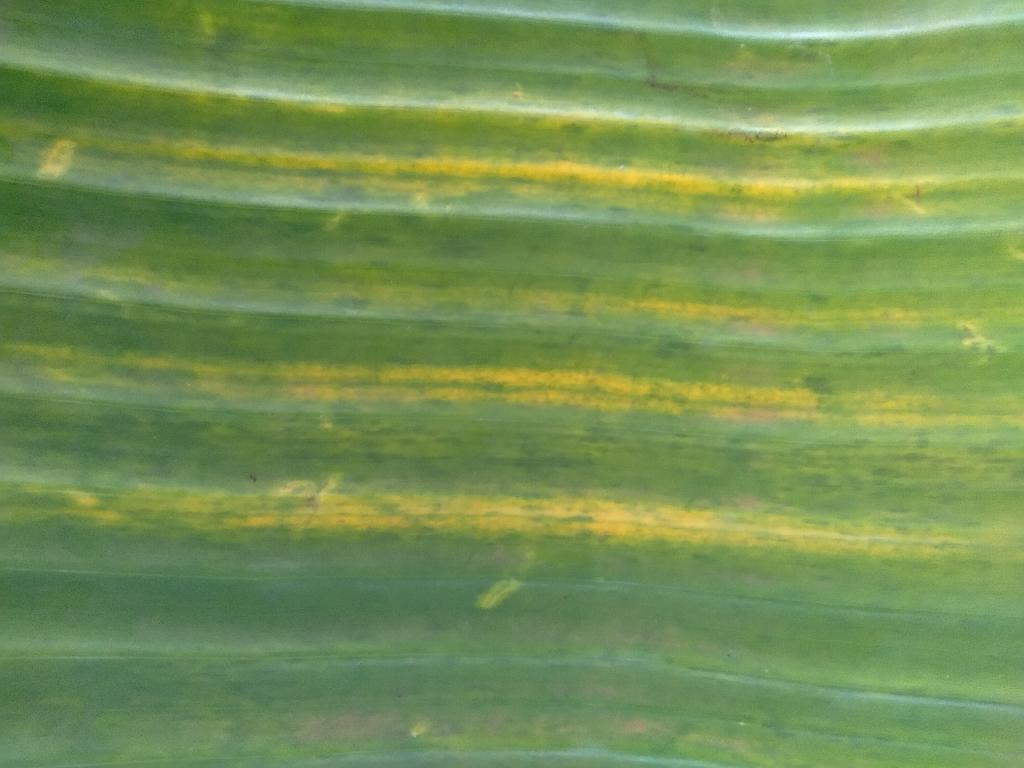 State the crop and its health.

banana, fusarium wilt race 1
